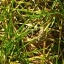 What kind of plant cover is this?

grass
